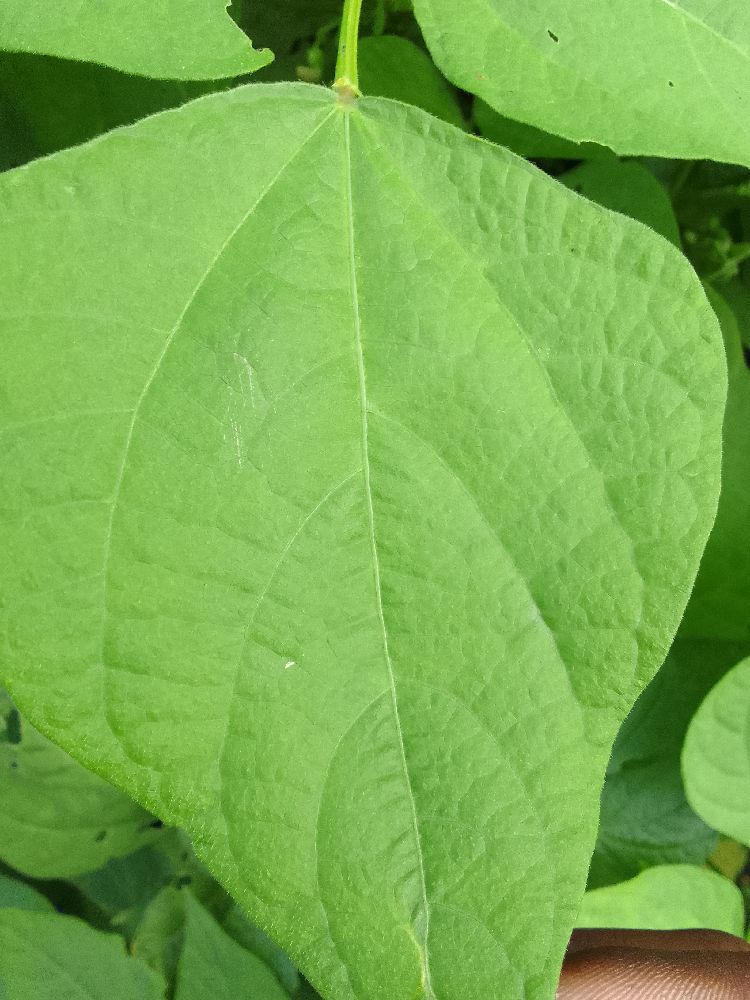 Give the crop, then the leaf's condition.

common bean, healthy
